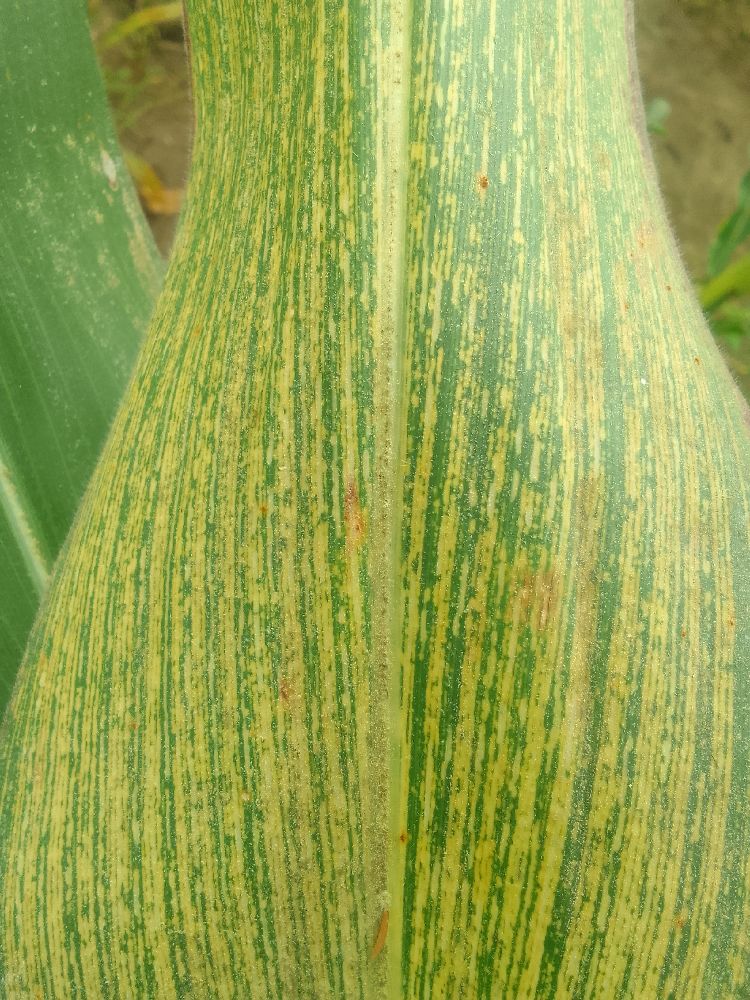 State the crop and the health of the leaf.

maize, maize streak virus
